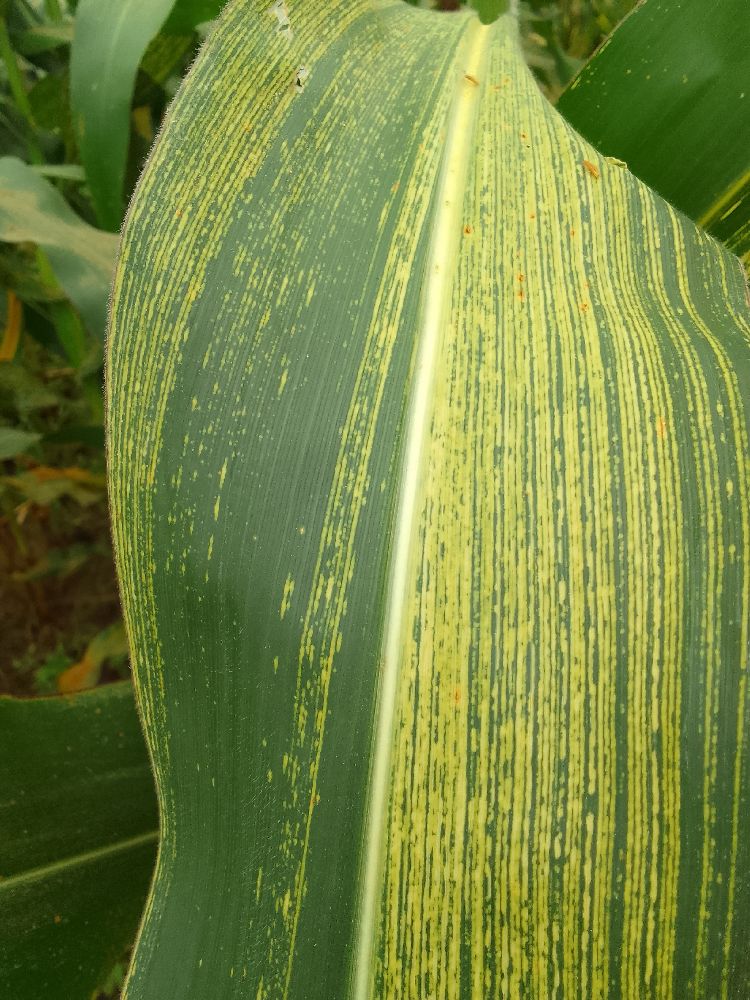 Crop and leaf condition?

maize, maize streak virus
